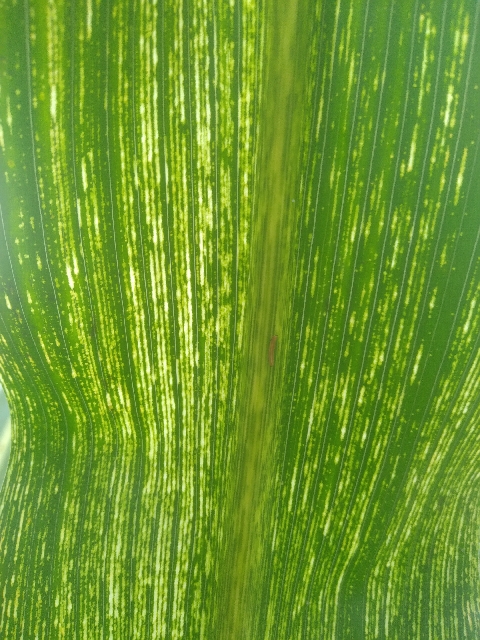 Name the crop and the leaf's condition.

maize, maize streak virus
